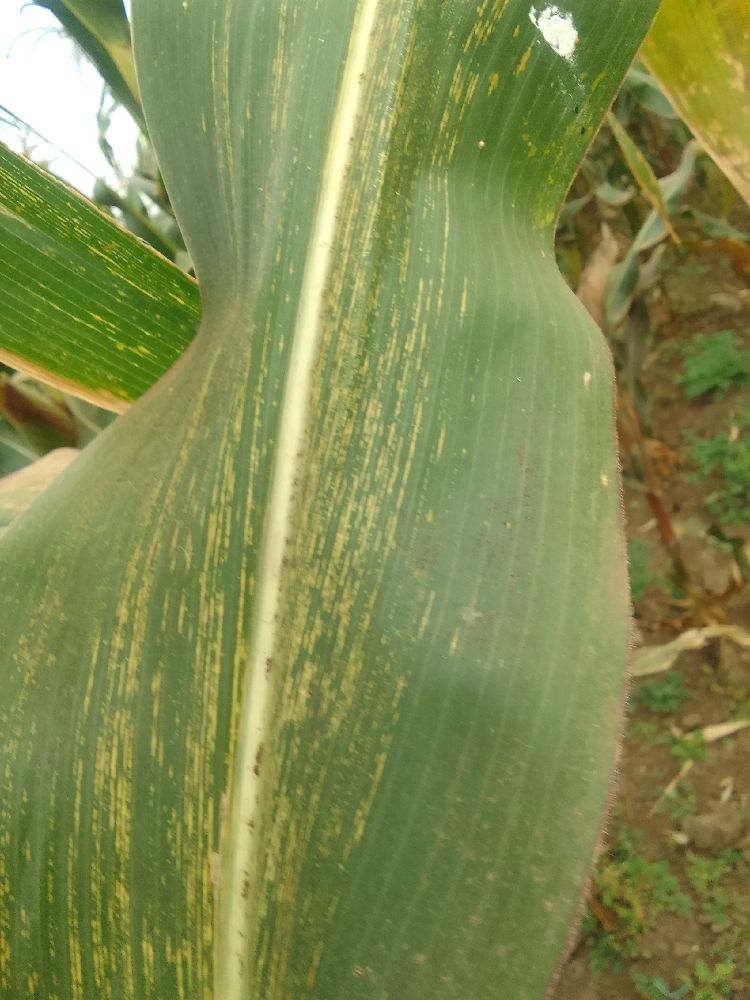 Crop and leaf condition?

maize, maize streak virus
